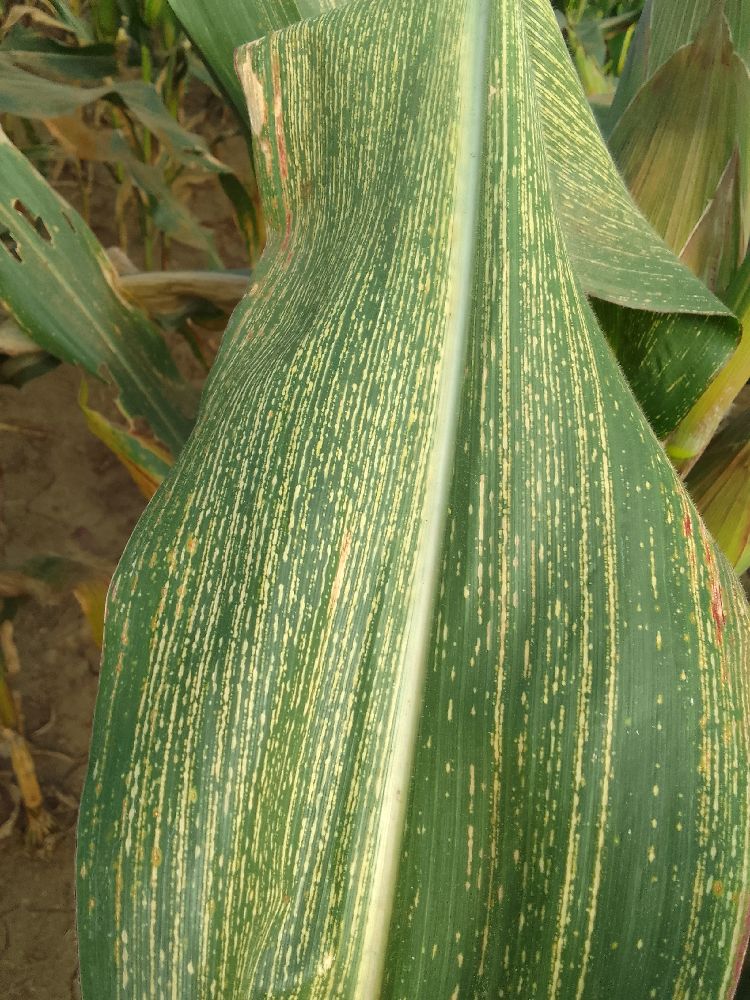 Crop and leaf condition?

maize, maize streak virus
